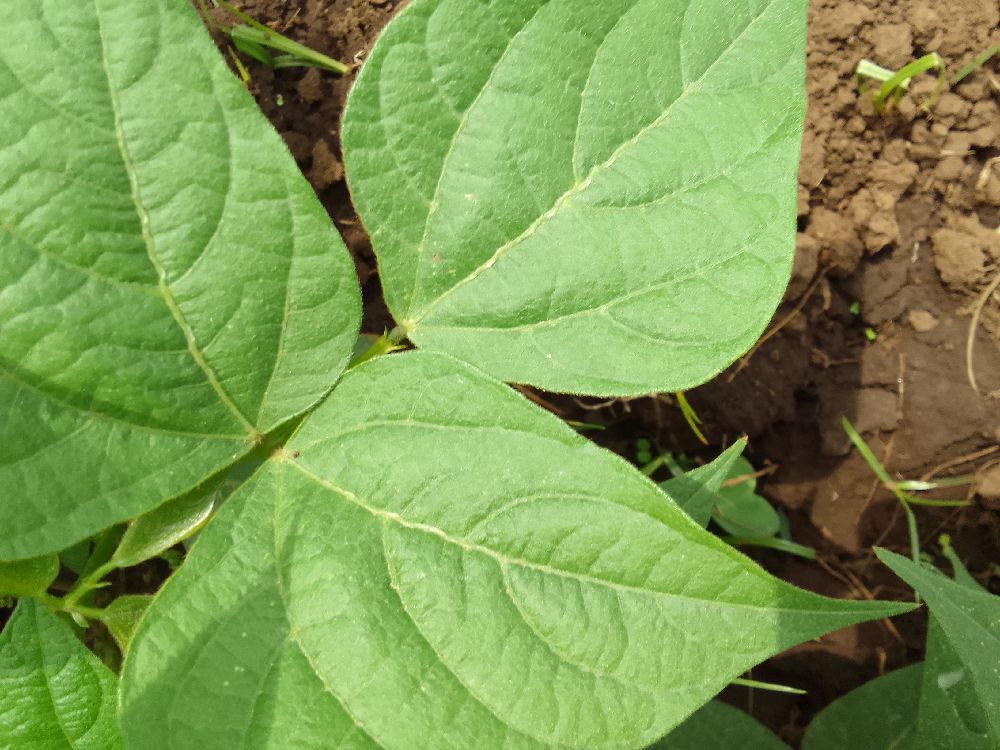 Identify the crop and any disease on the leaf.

common bean, healthy
